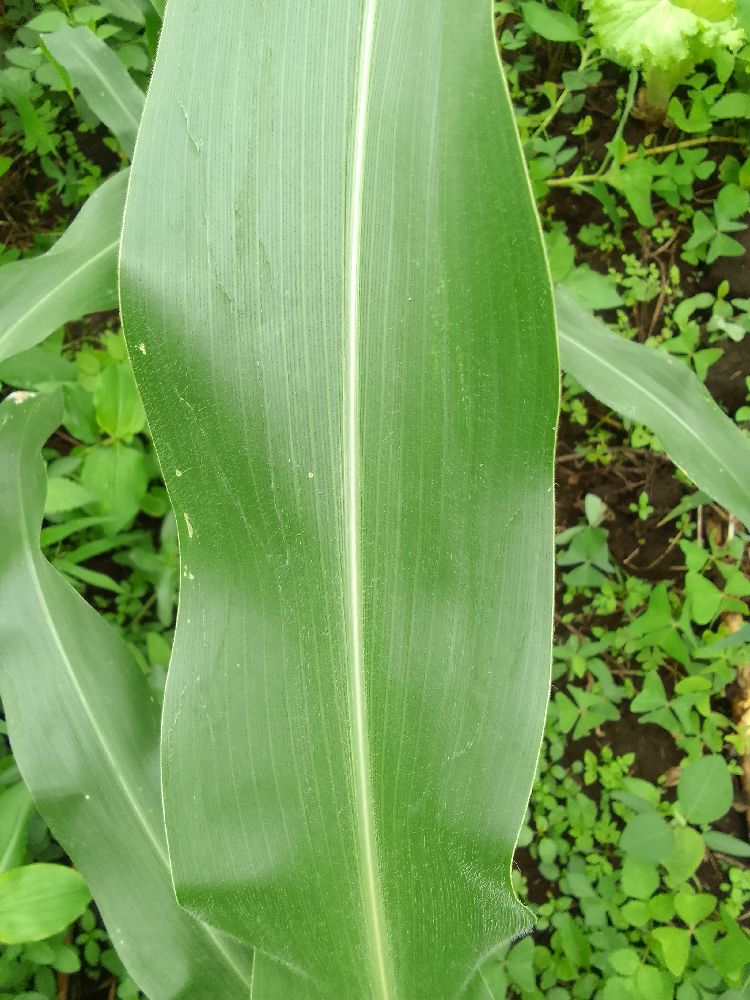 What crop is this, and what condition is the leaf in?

maize, healthy
